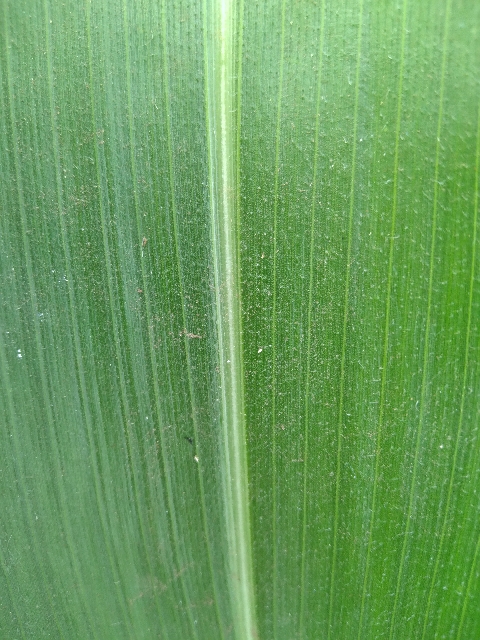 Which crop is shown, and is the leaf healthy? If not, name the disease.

maize, healthy
